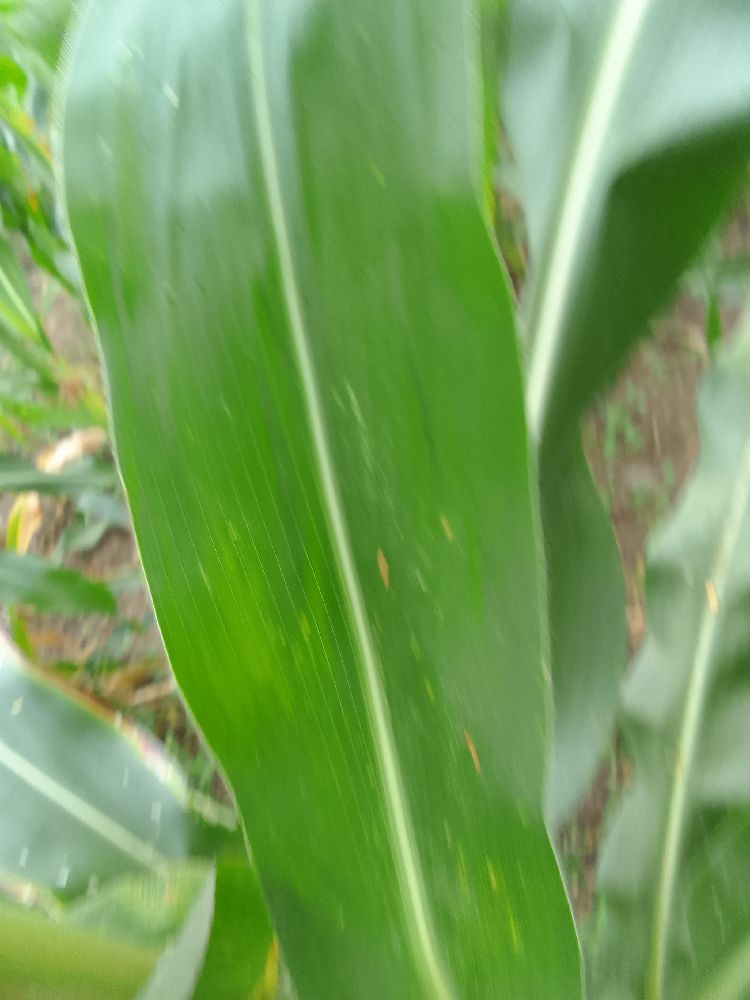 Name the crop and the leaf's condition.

maize, healthy
